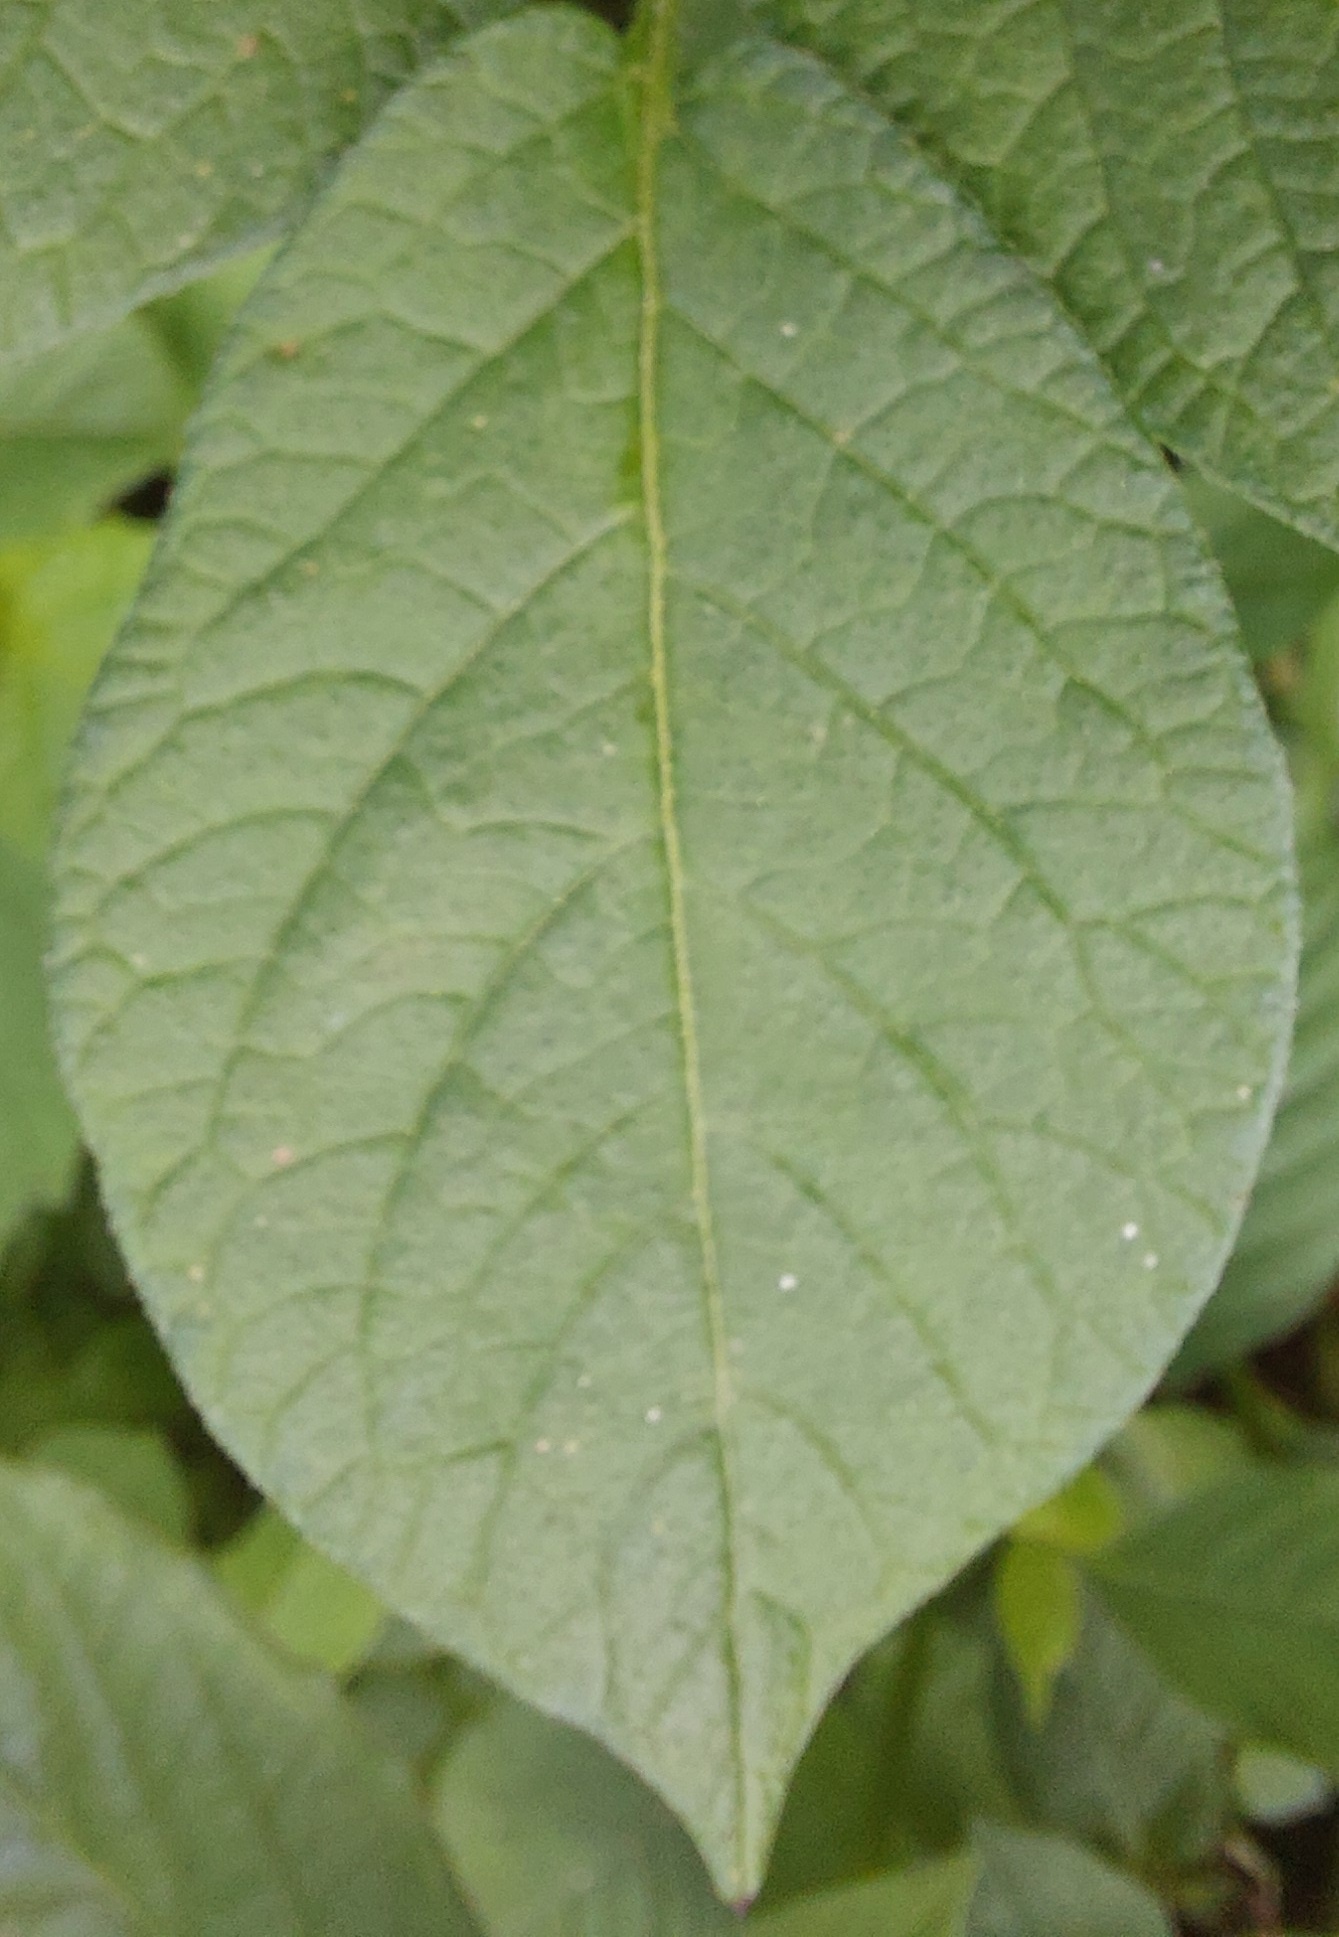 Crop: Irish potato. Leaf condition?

healthy
